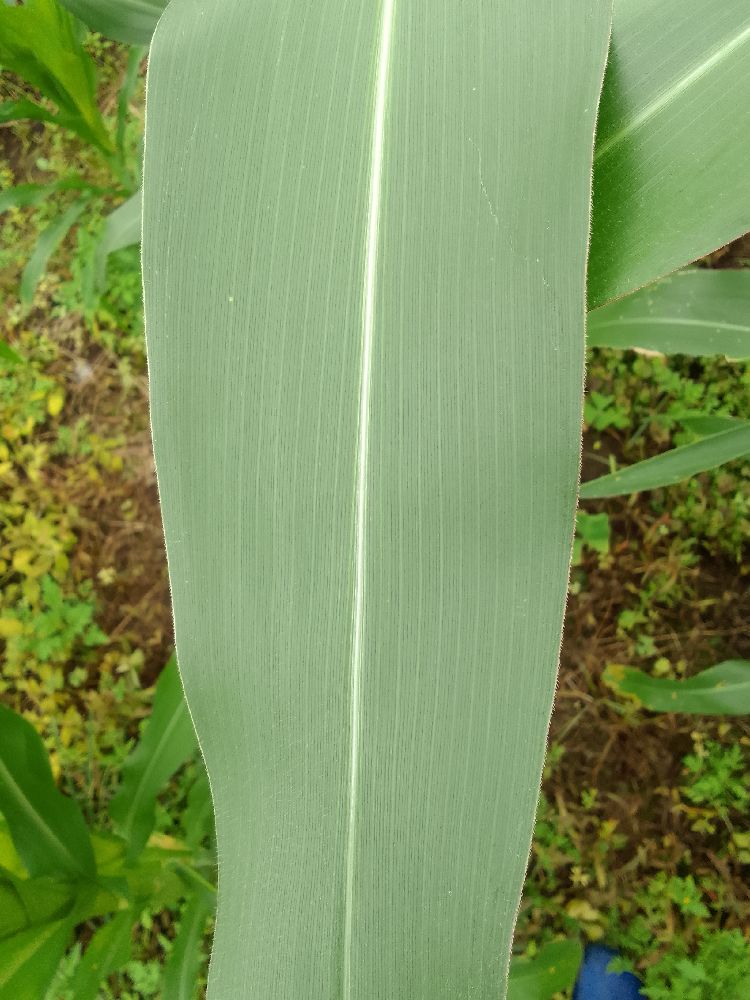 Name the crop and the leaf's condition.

maize, healthy
